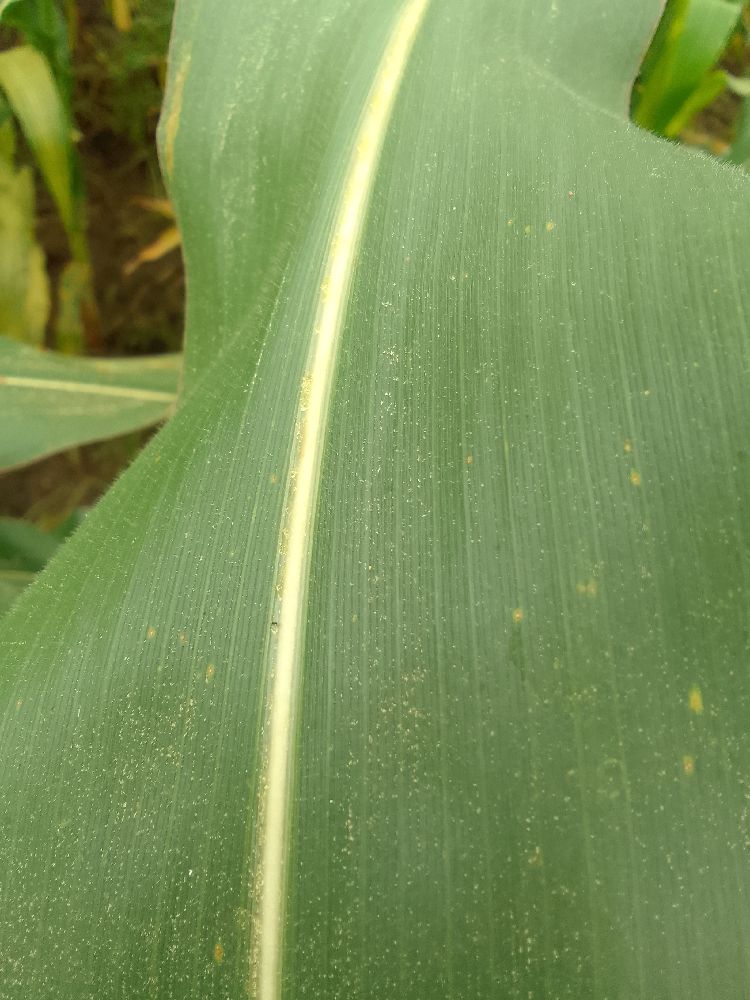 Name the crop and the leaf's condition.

maize, healthy
